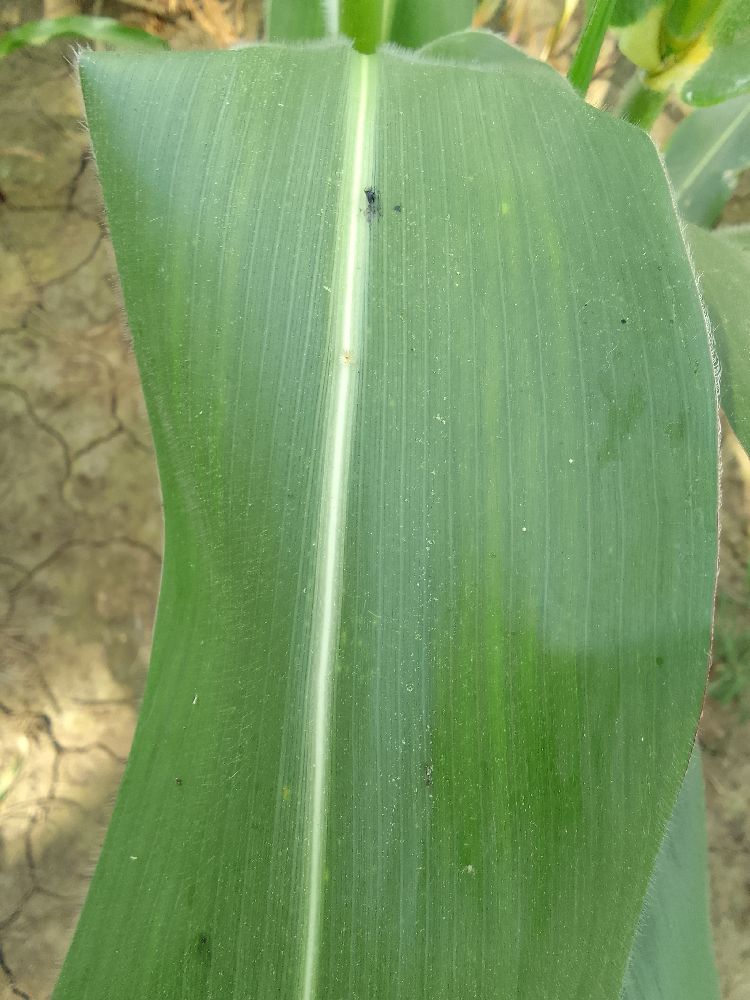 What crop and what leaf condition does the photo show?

maize, healthy
